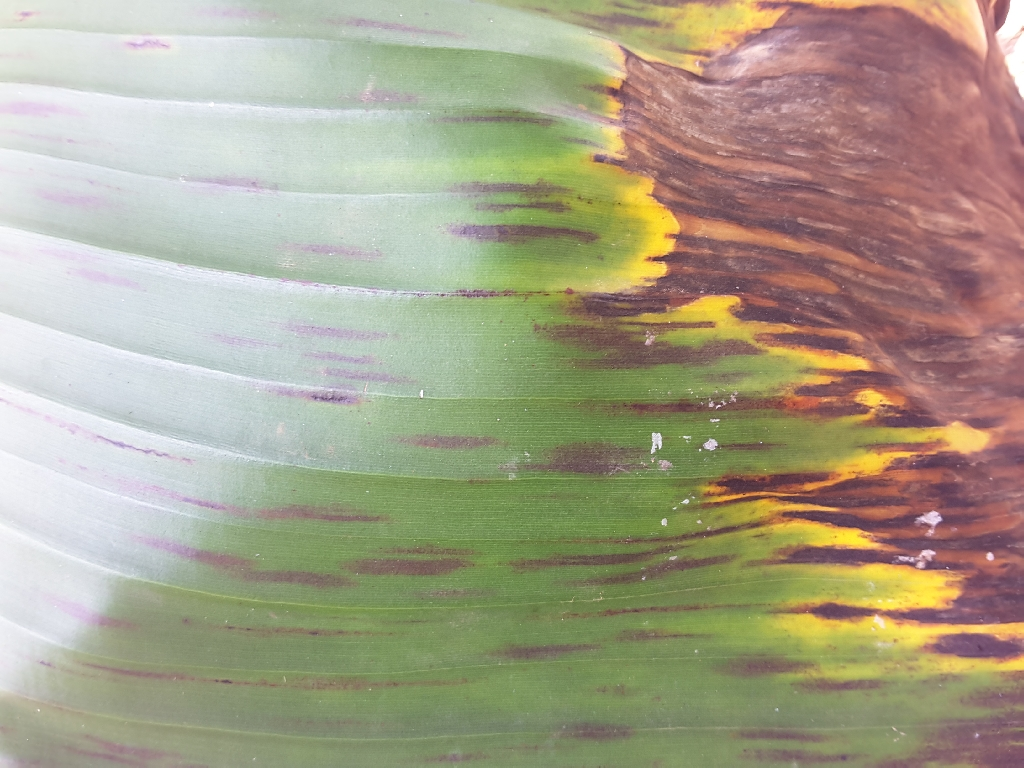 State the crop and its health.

banana, black sigatoka
